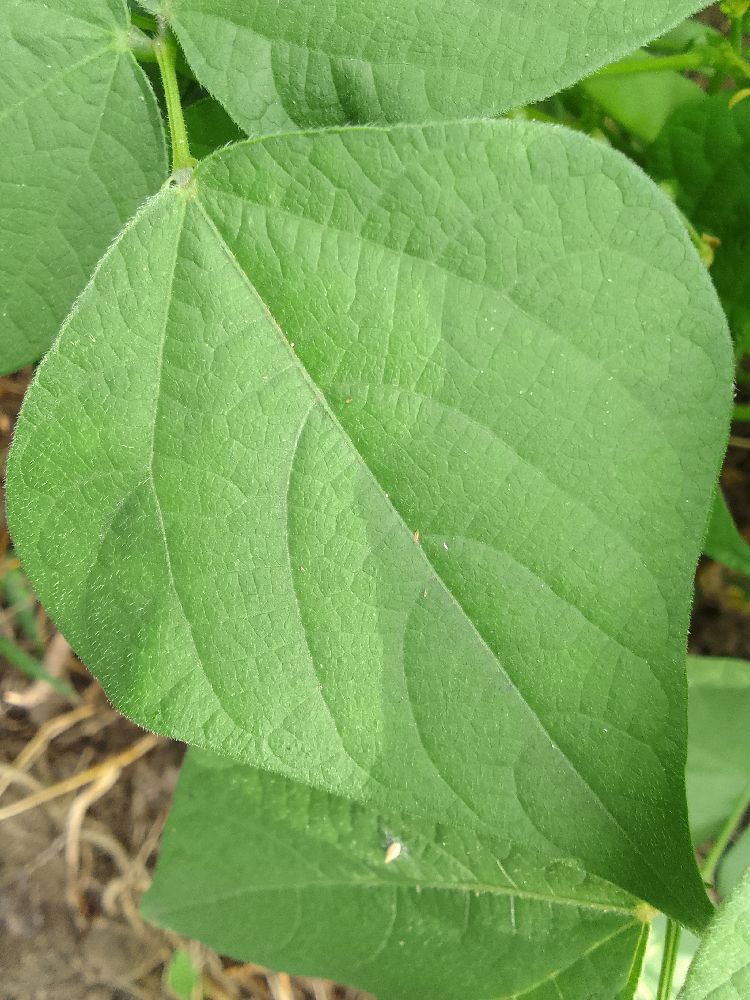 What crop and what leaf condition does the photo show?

common bean, healthy
